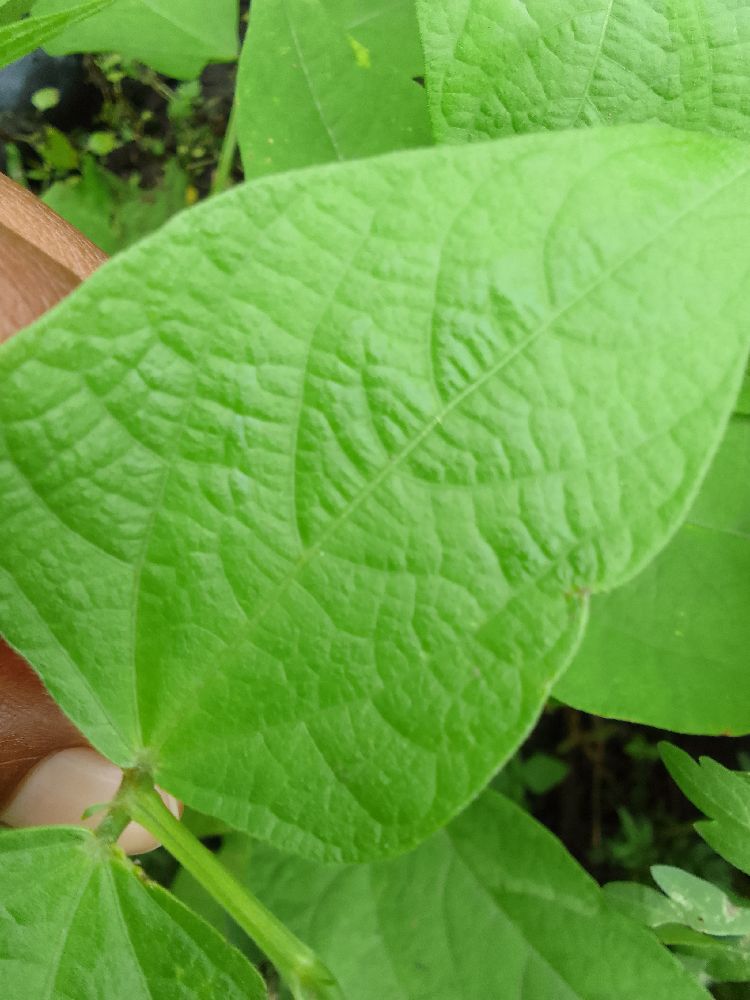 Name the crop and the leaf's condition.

common bean, healthy
